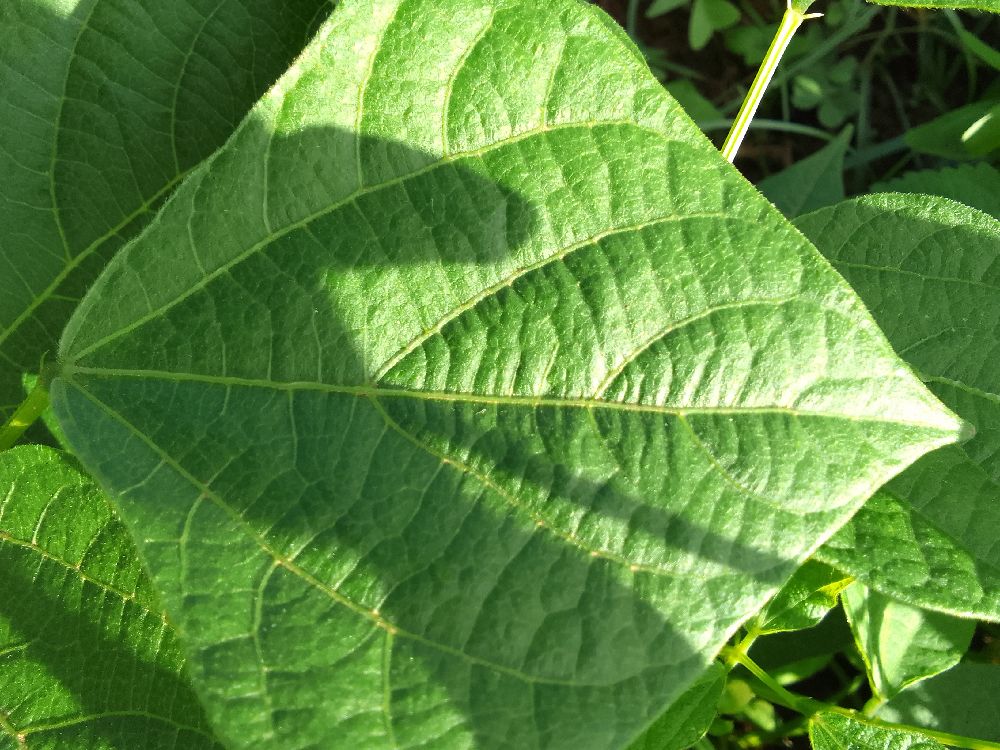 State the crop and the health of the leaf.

common bean, healthy
